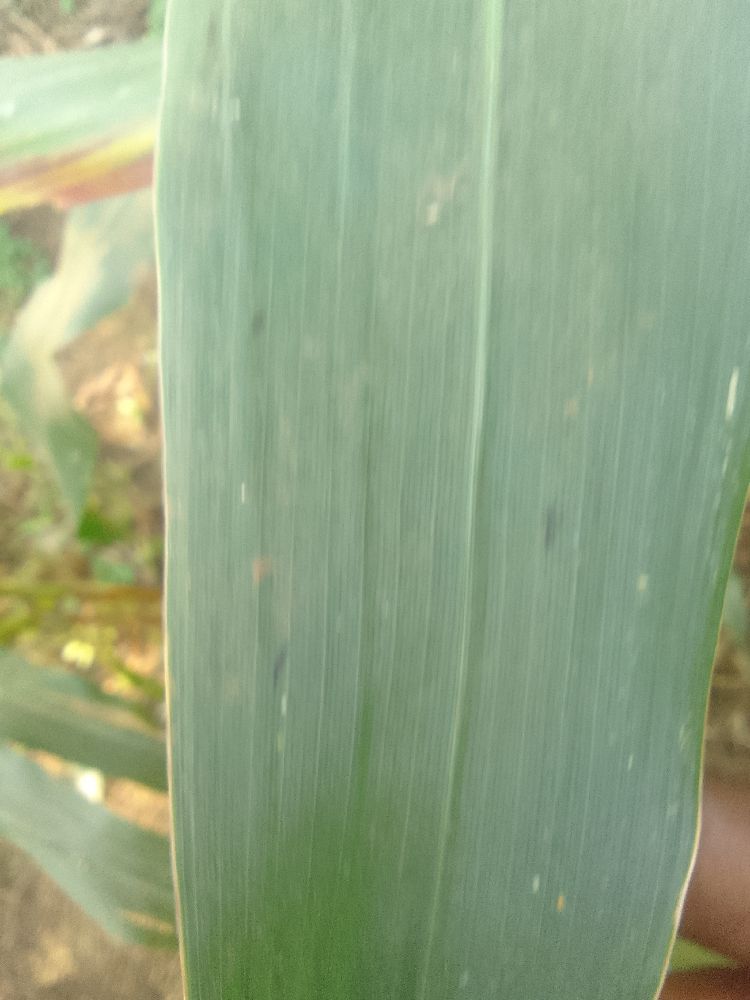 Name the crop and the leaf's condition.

maize, healthy
